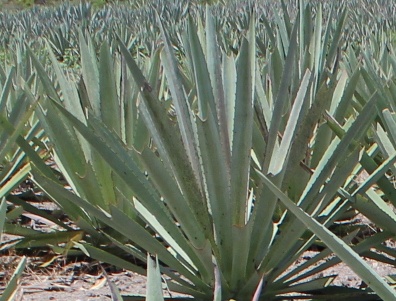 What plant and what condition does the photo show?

agave, spotted
